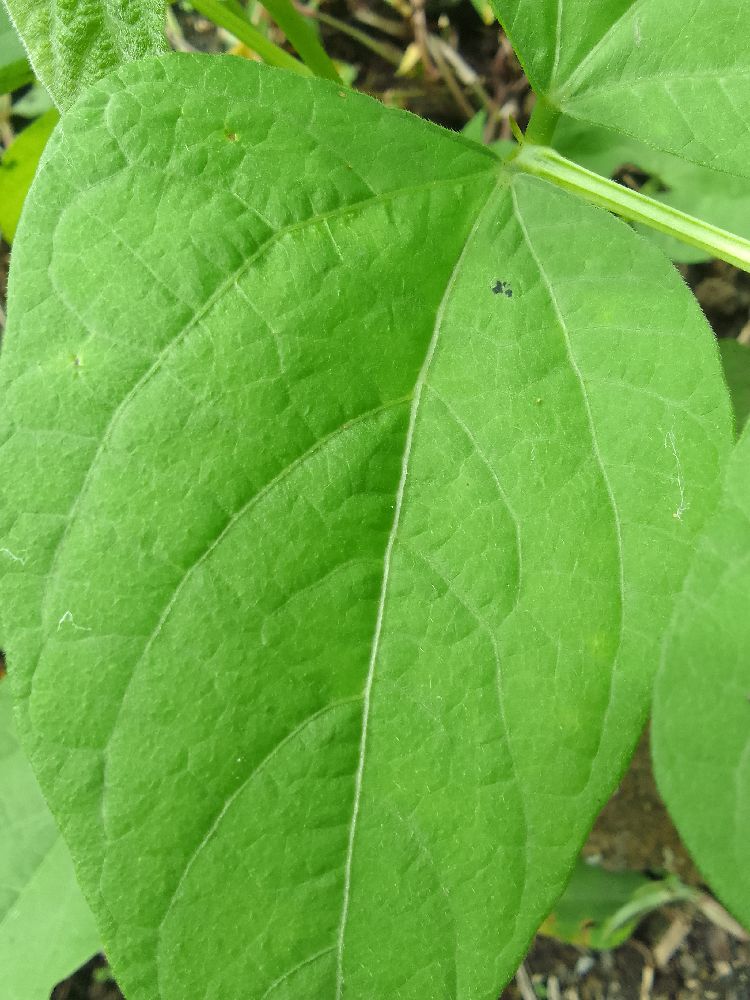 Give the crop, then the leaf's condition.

common bean, healthy
